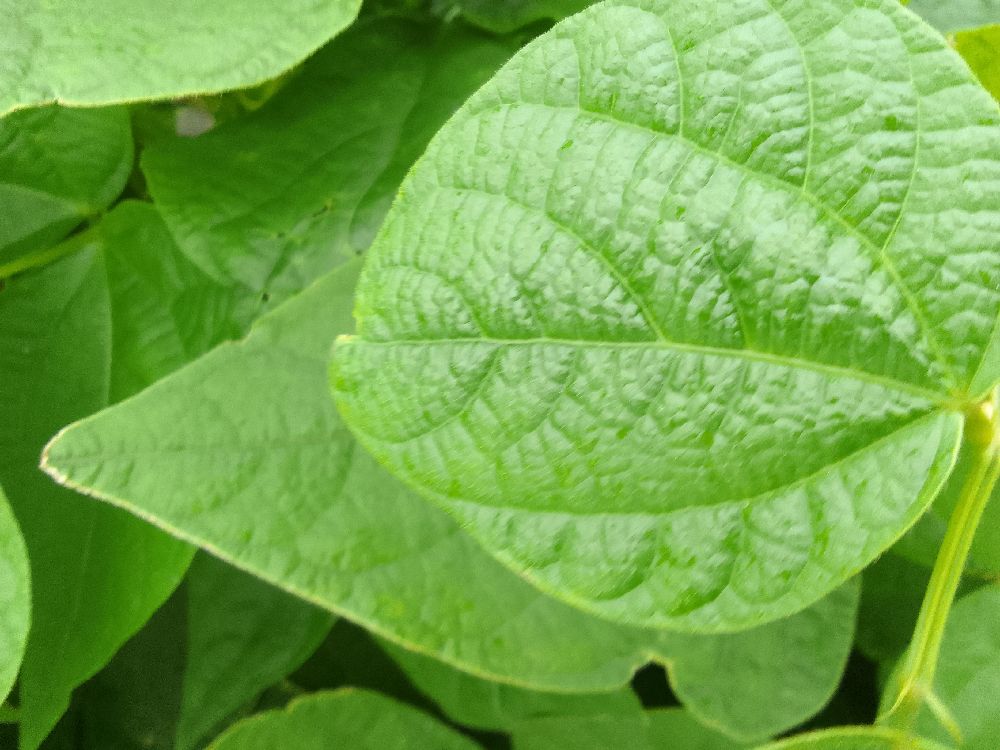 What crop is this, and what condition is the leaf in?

common bean, healthy
